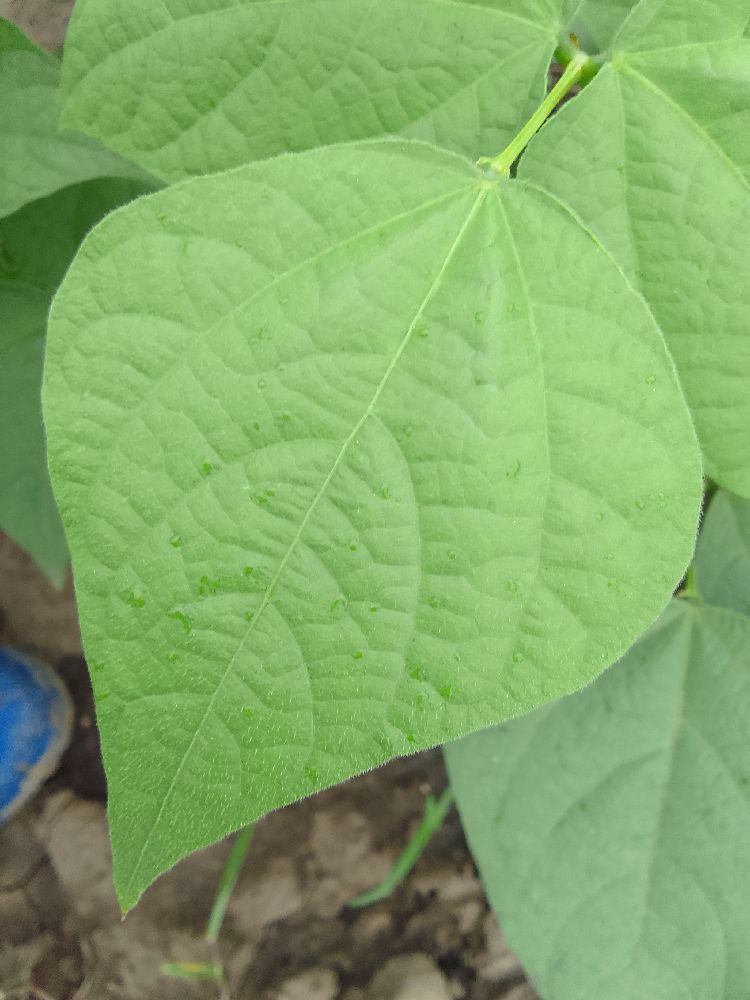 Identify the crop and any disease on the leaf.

common bean, healthy
